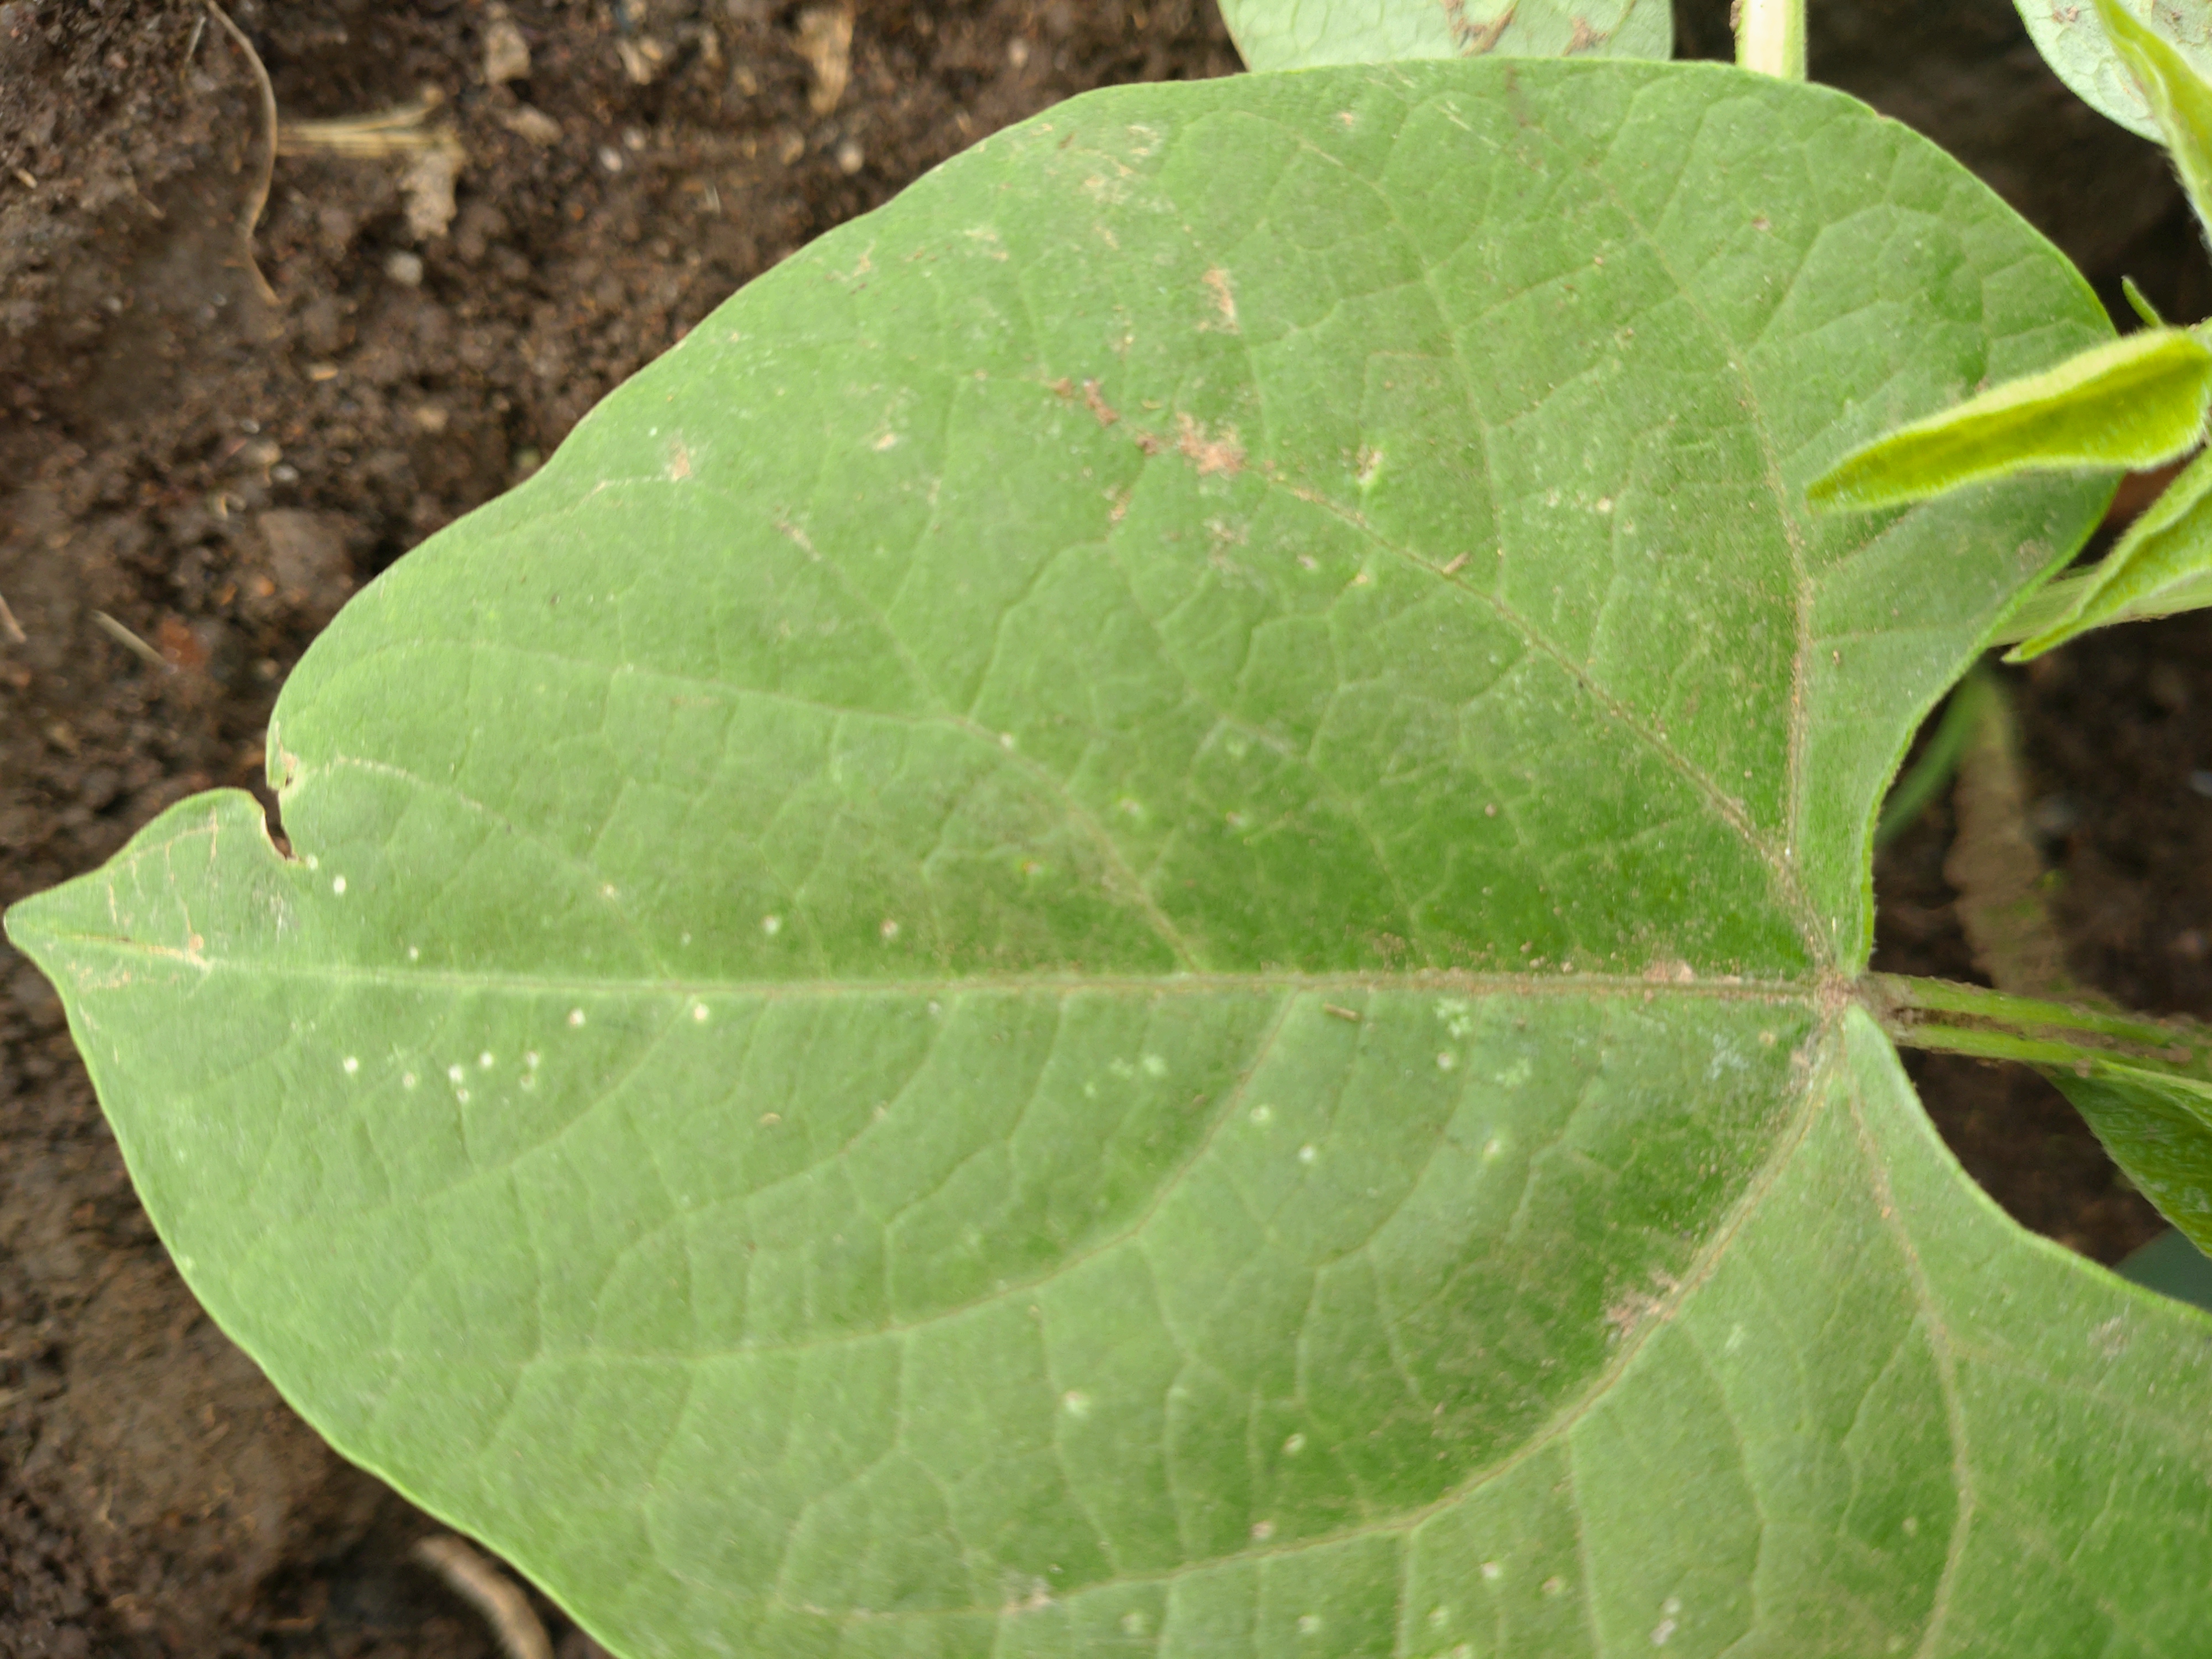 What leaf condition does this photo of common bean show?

healthy
